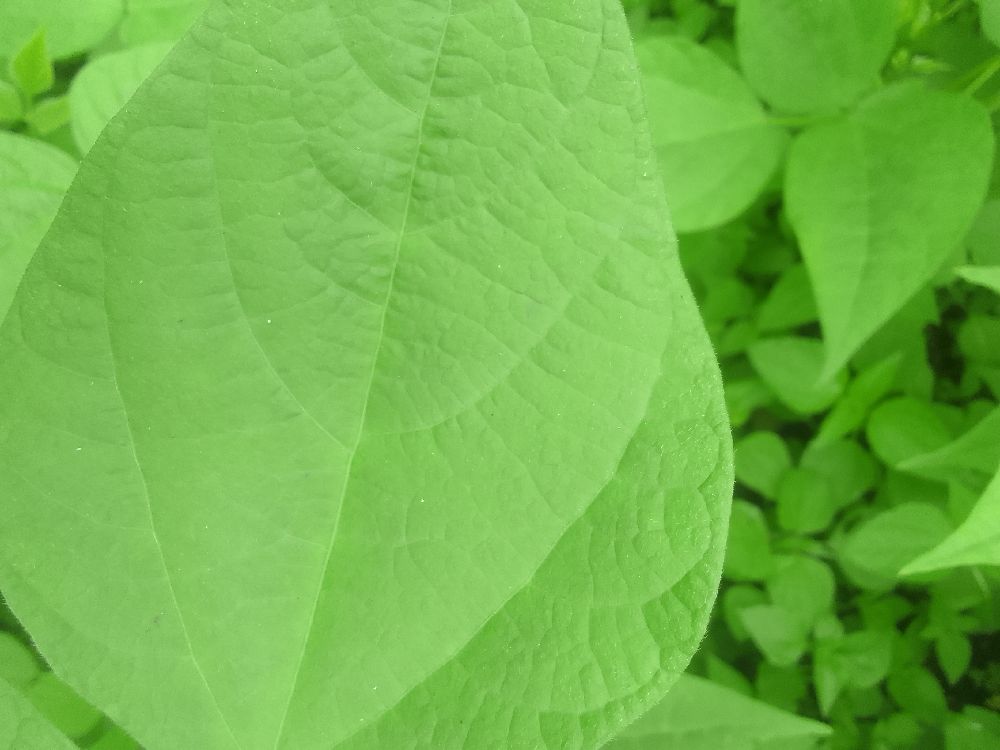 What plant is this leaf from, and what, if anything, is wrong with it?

common bean, healthy
